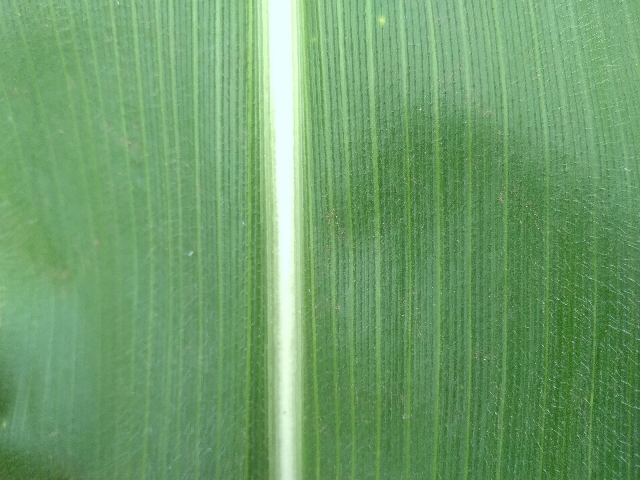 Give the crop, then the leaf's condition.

maize, healthy
